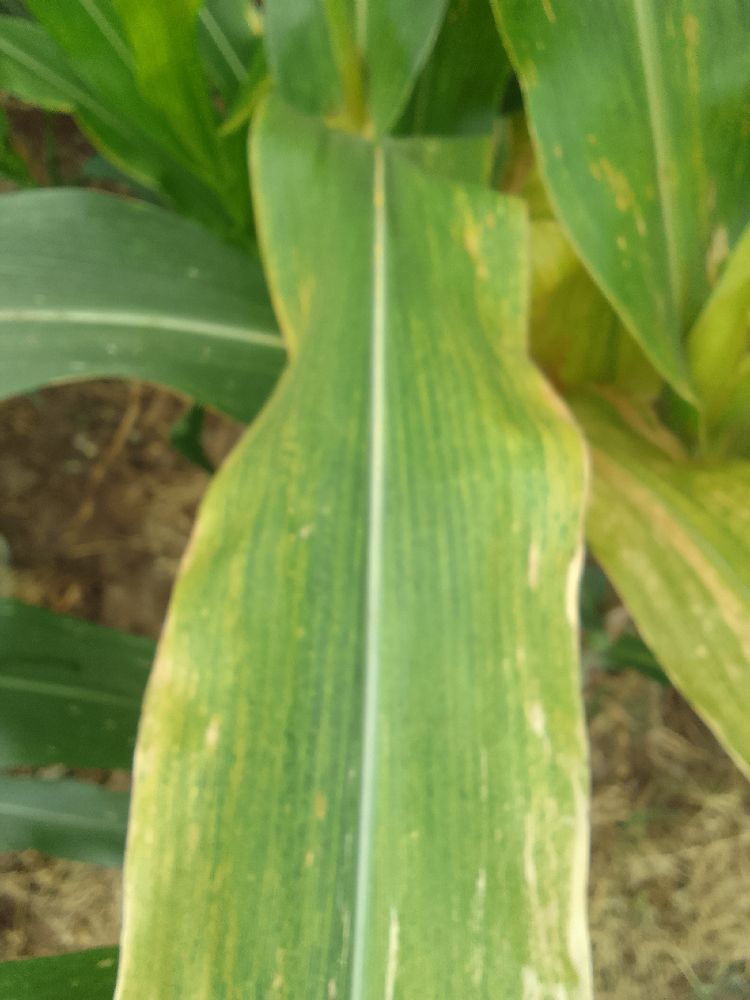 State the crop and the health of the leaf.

maize, maize lethal necrosis
